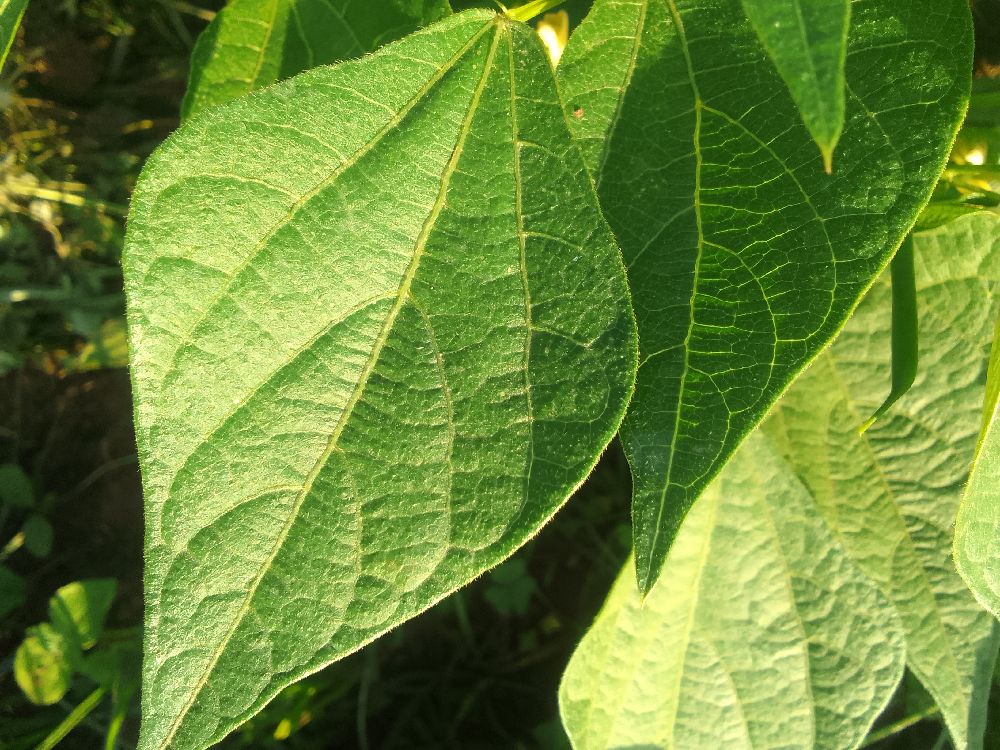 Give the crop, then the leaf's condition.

common bean, healthy
